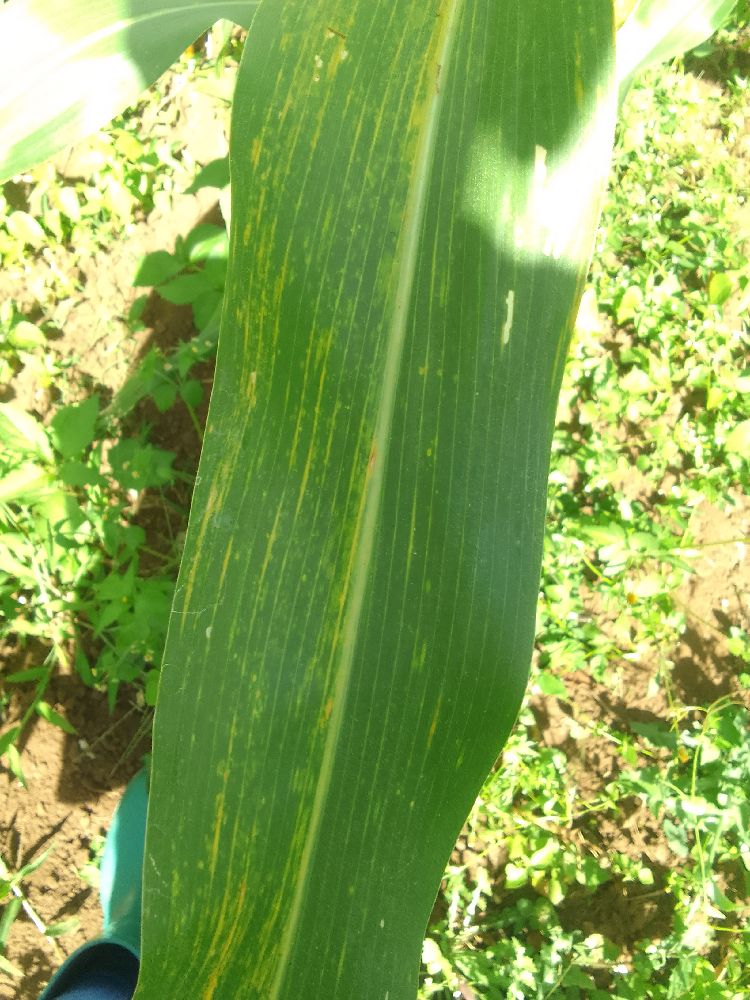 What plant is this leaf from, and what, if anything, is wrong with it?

maize, maize lethal necrosis
